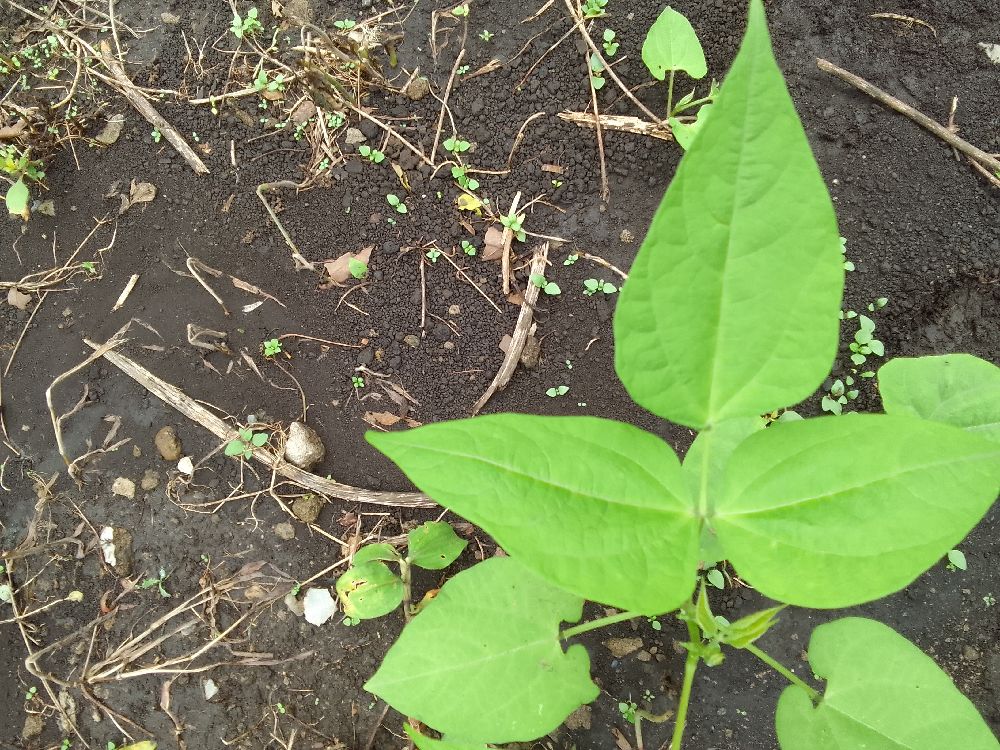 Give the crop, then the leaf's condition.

common bean, healthy
